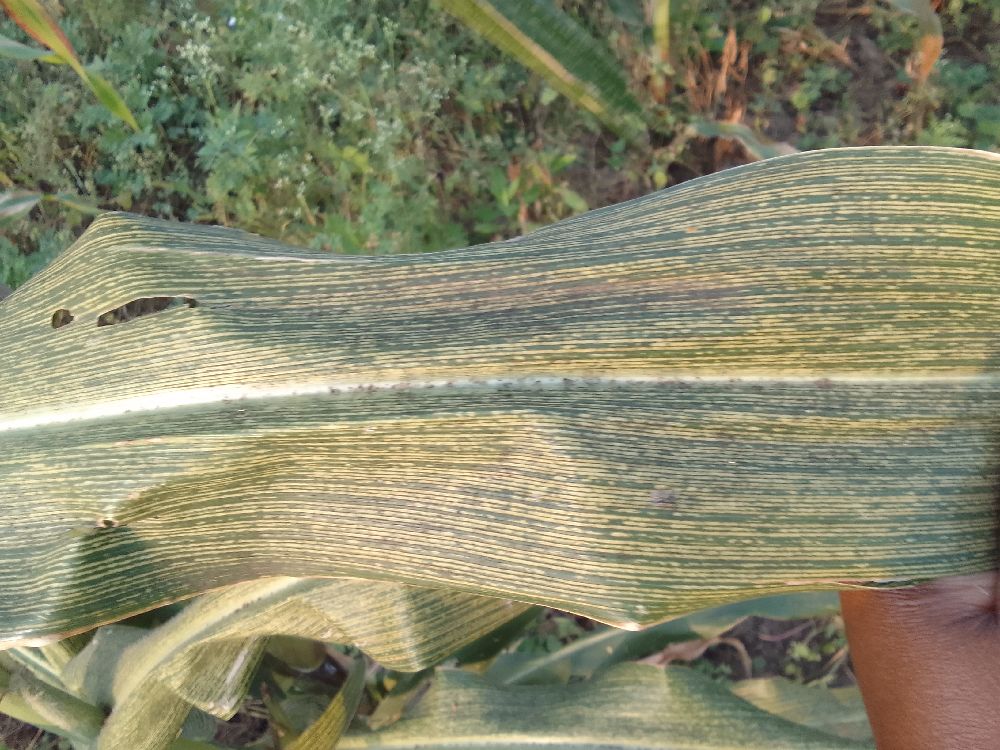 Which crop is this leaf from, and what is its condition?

maize, maize streak virus
